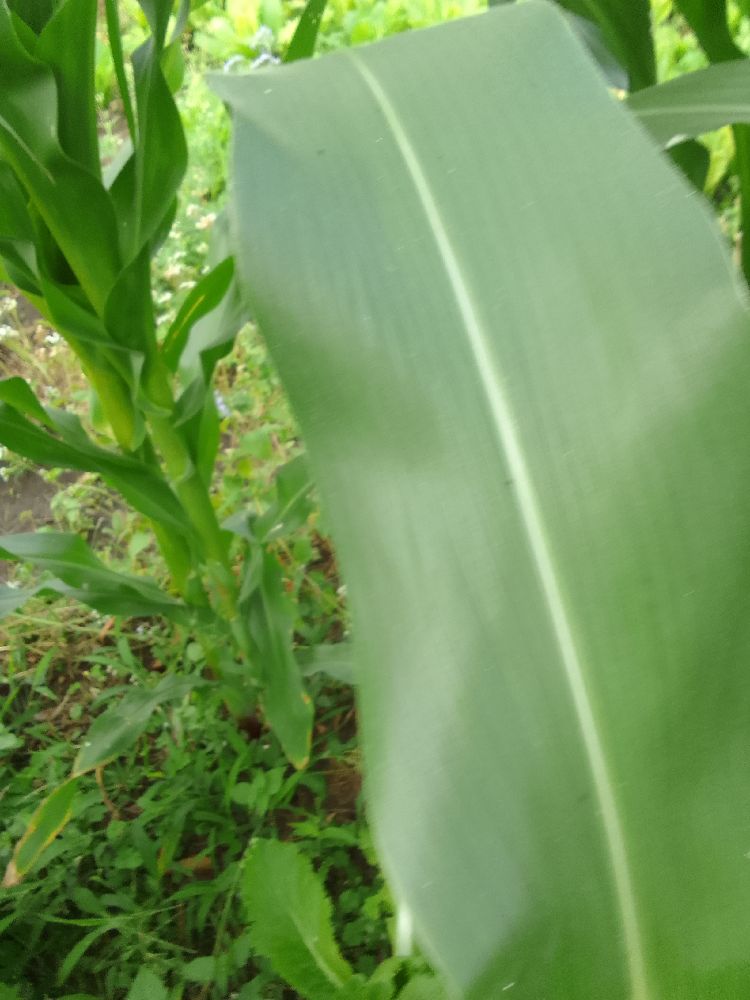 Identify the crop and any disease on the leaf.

maize, healthy
